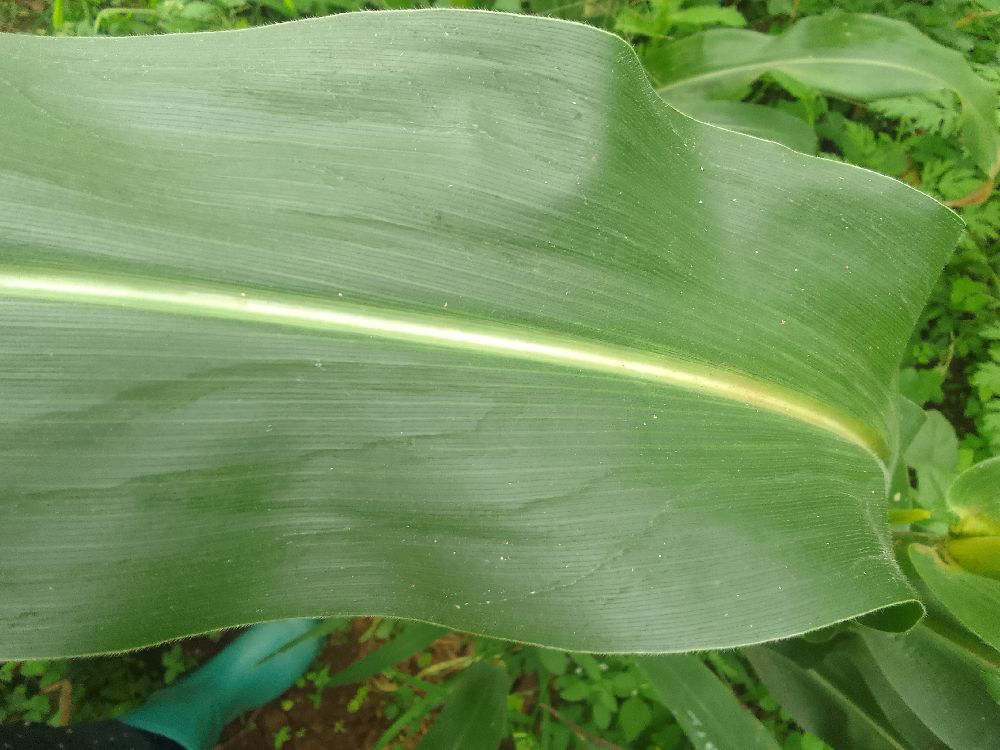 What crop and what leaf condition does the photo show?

maize, healthy
